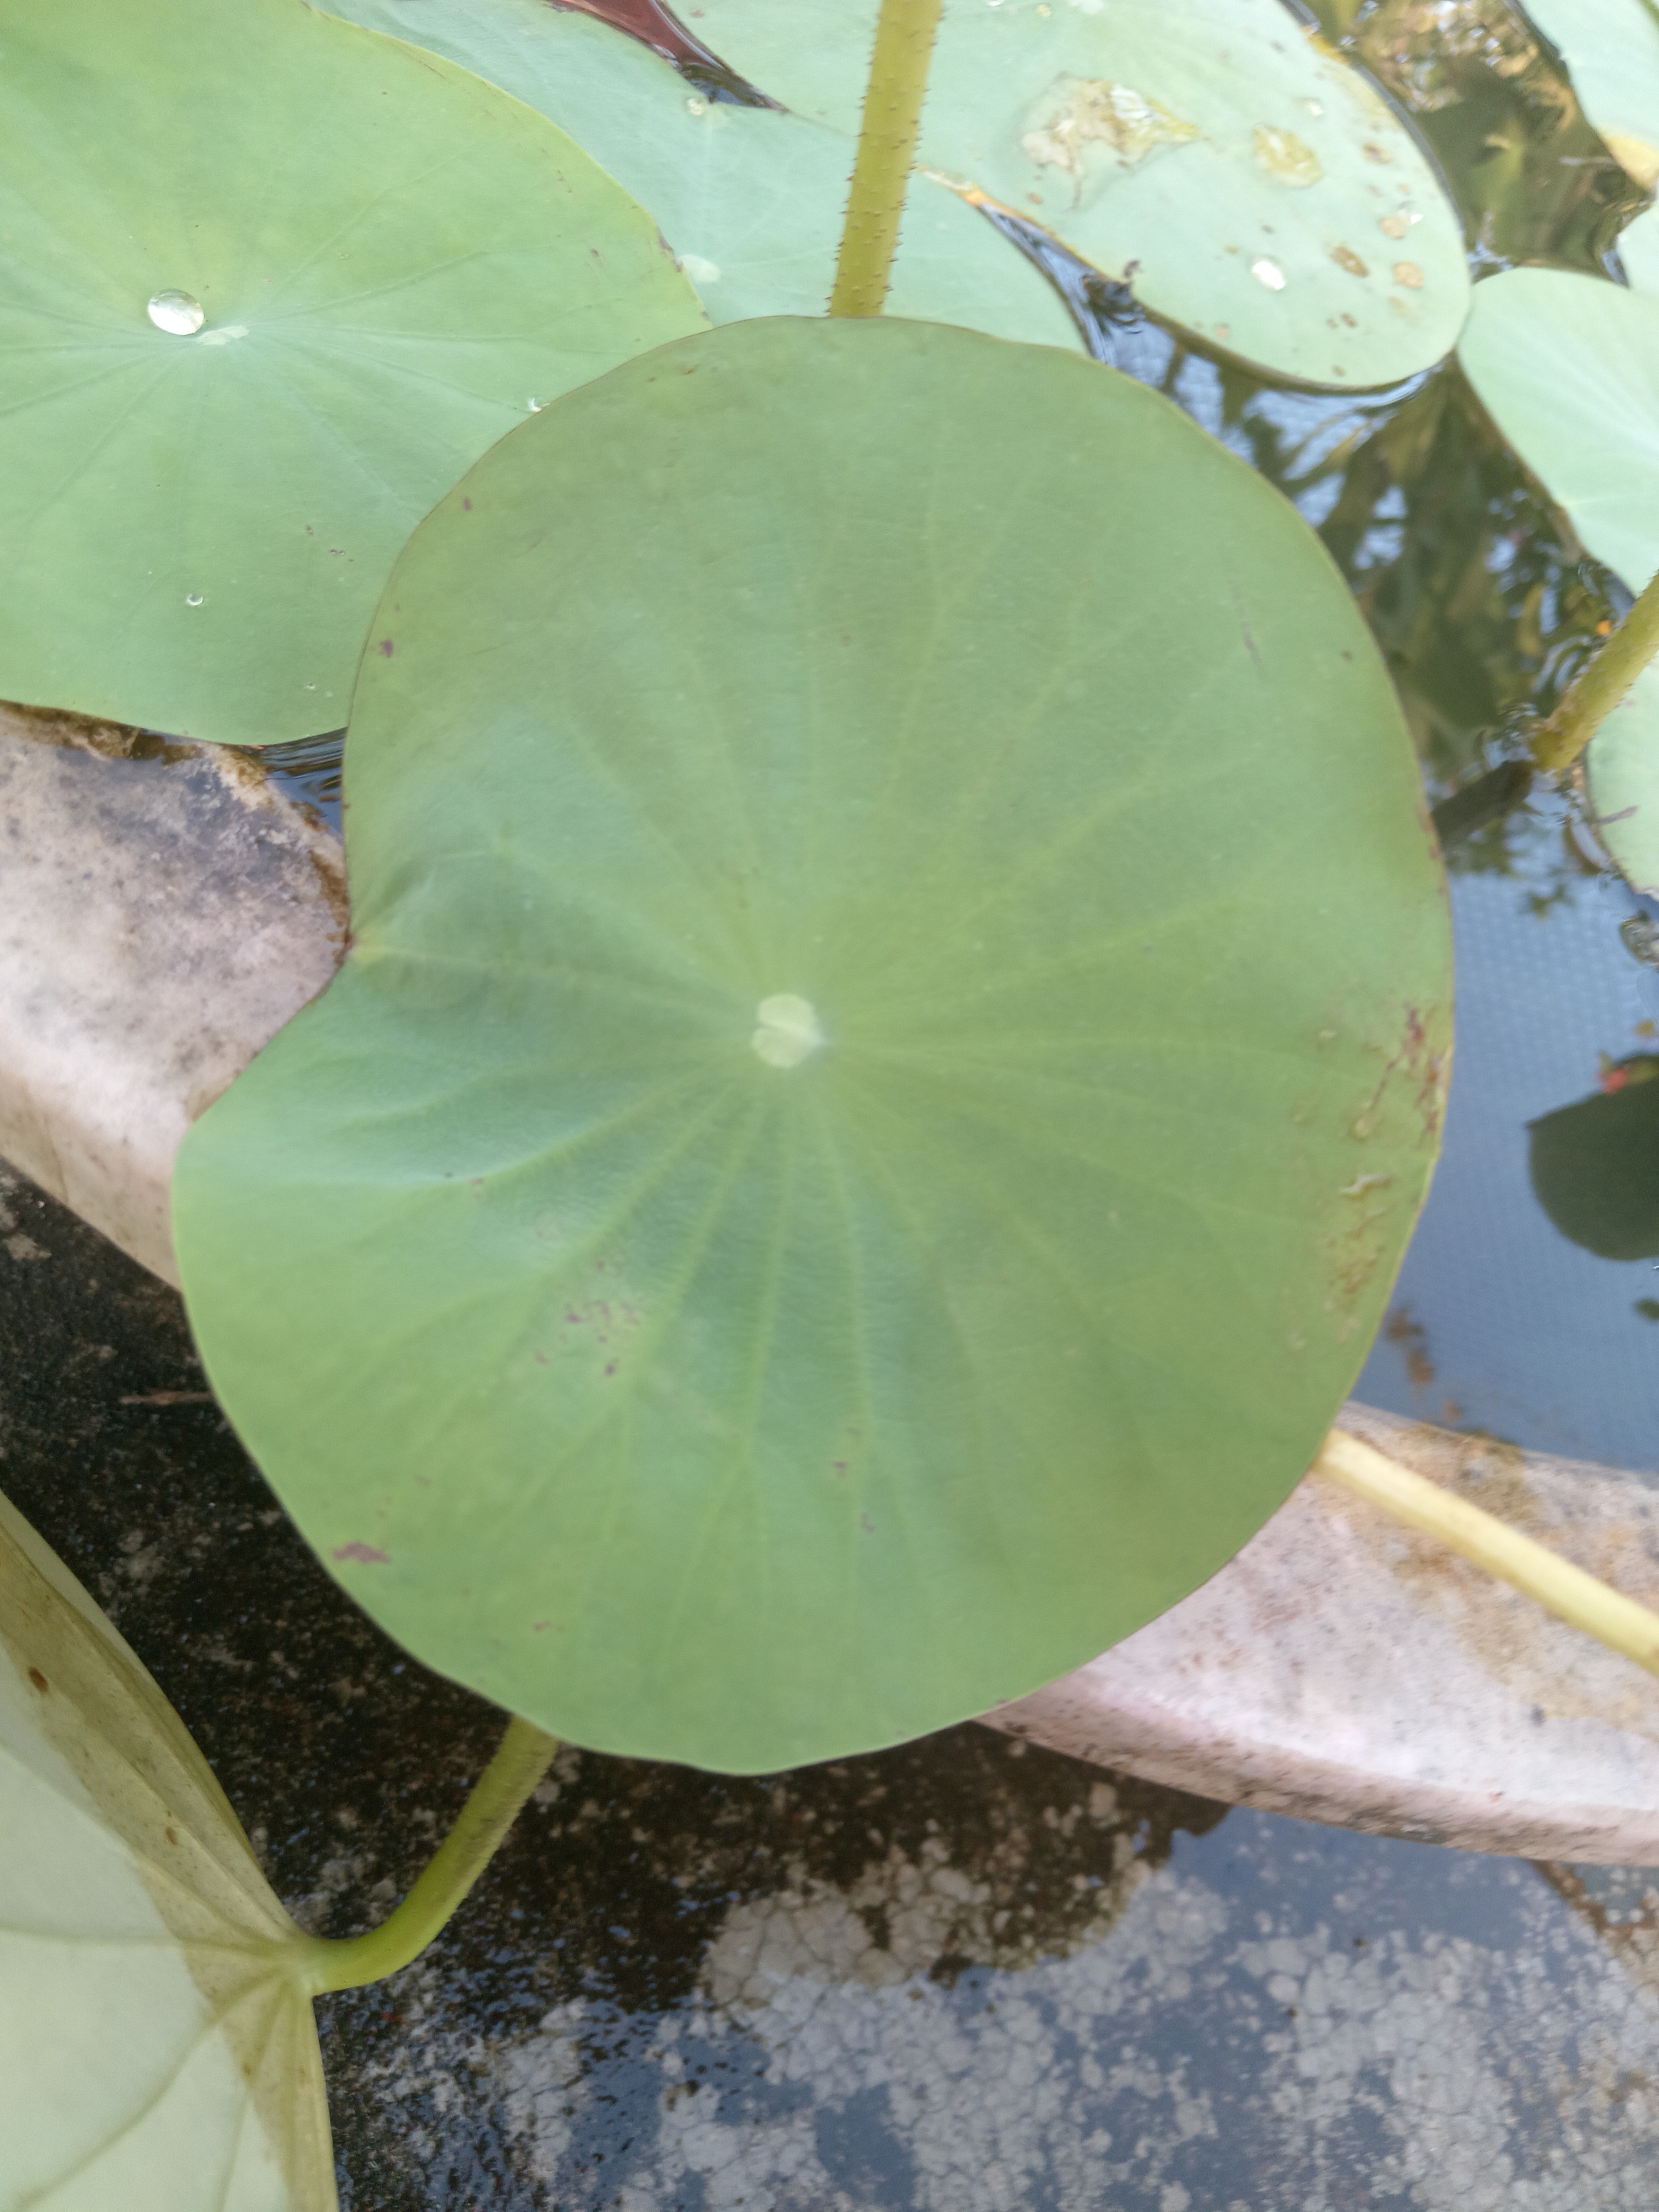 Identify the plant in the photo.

lotus
